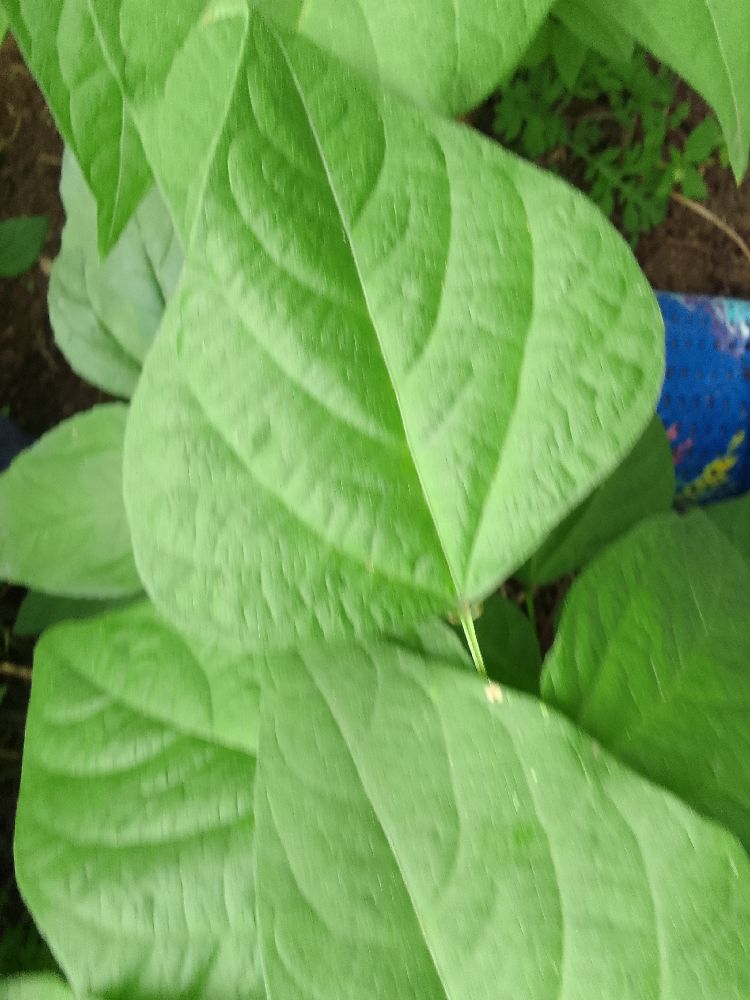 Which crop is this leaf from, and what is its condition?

common bean, healthy
